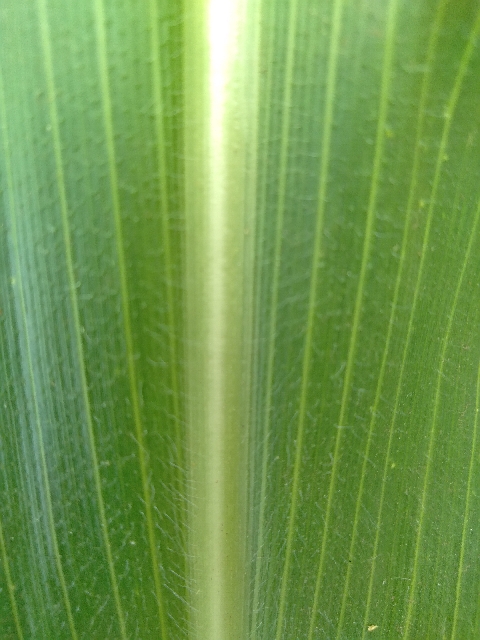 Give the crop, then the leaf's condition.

maize, healthy
